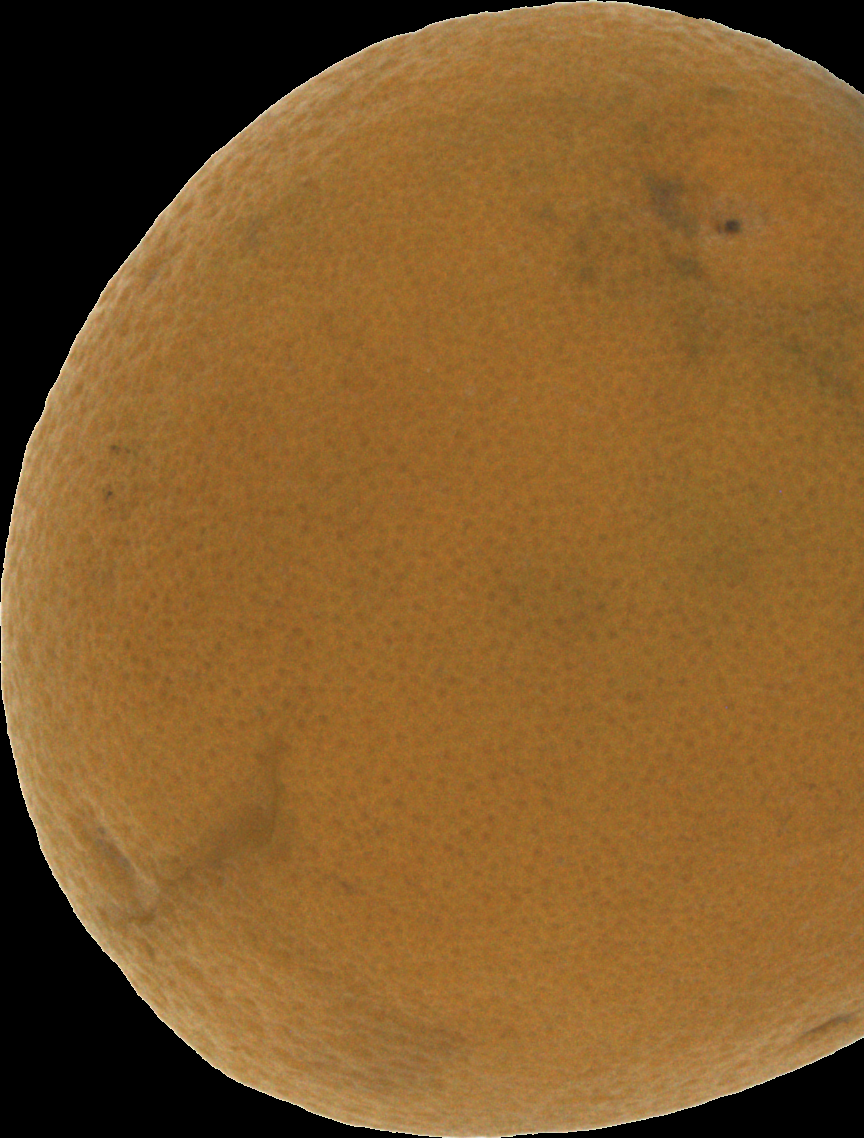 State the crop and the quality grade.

orange, bad
